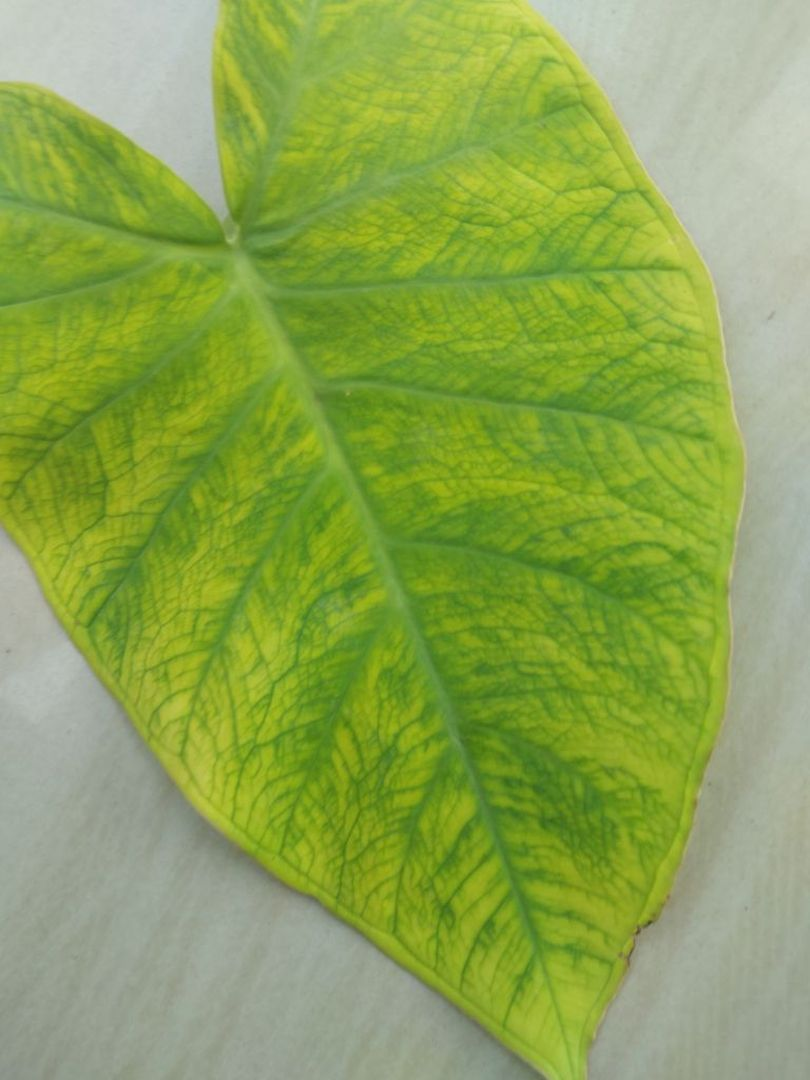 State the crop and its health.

taro, mosaic
